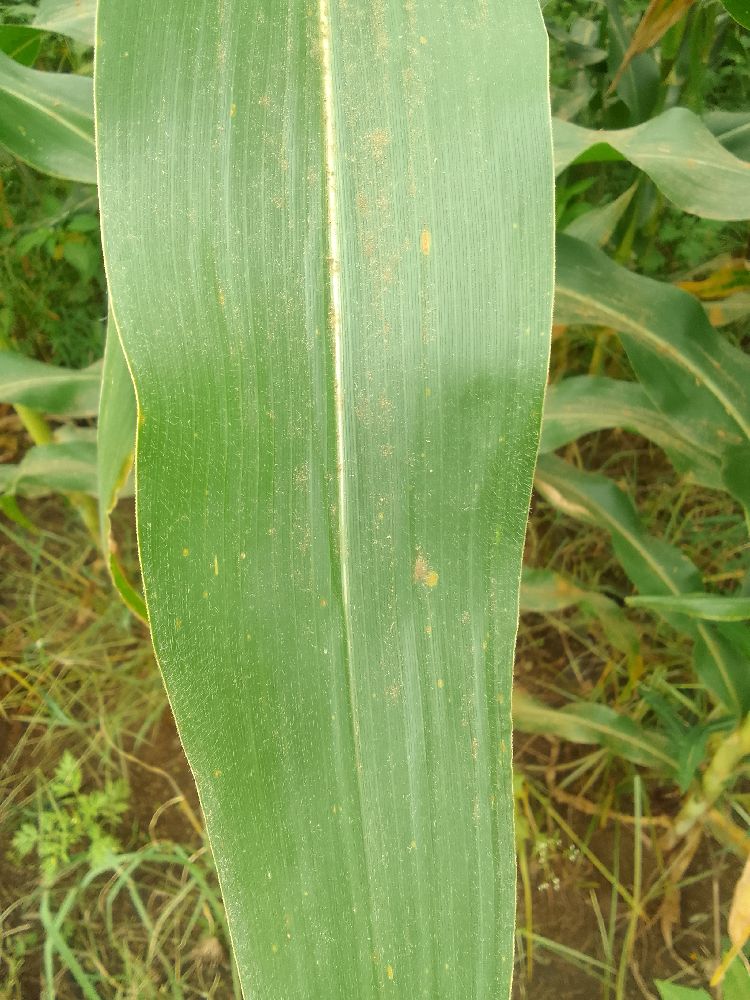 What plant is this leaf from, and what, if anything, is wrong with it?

maize, healthy
